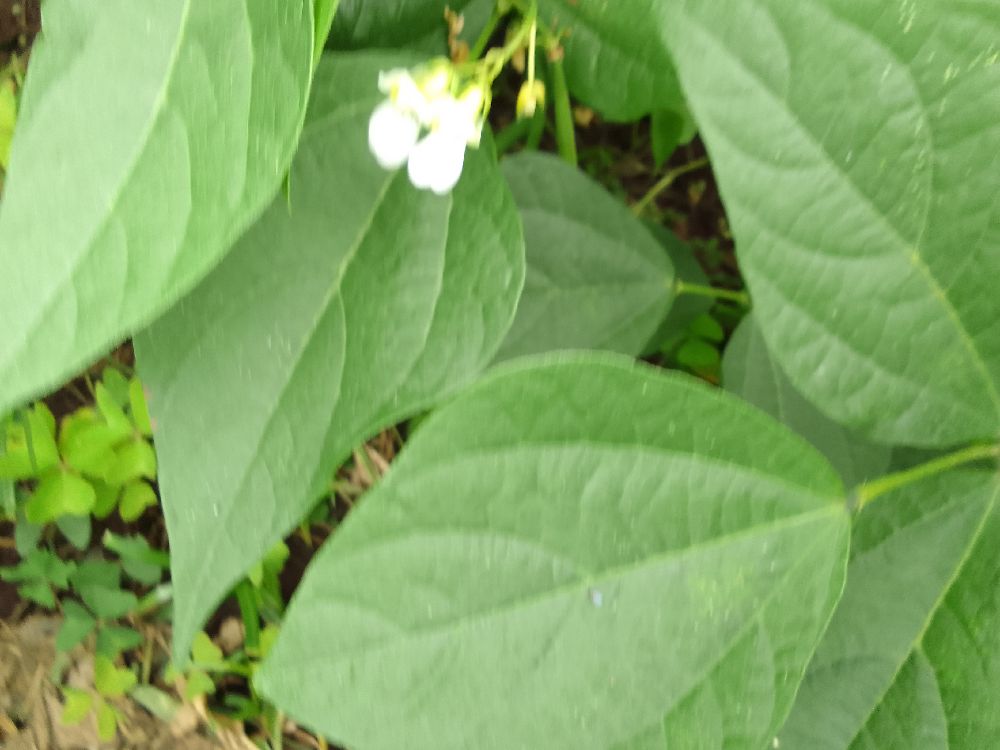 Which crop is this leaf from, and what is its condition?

common bean, healthy
